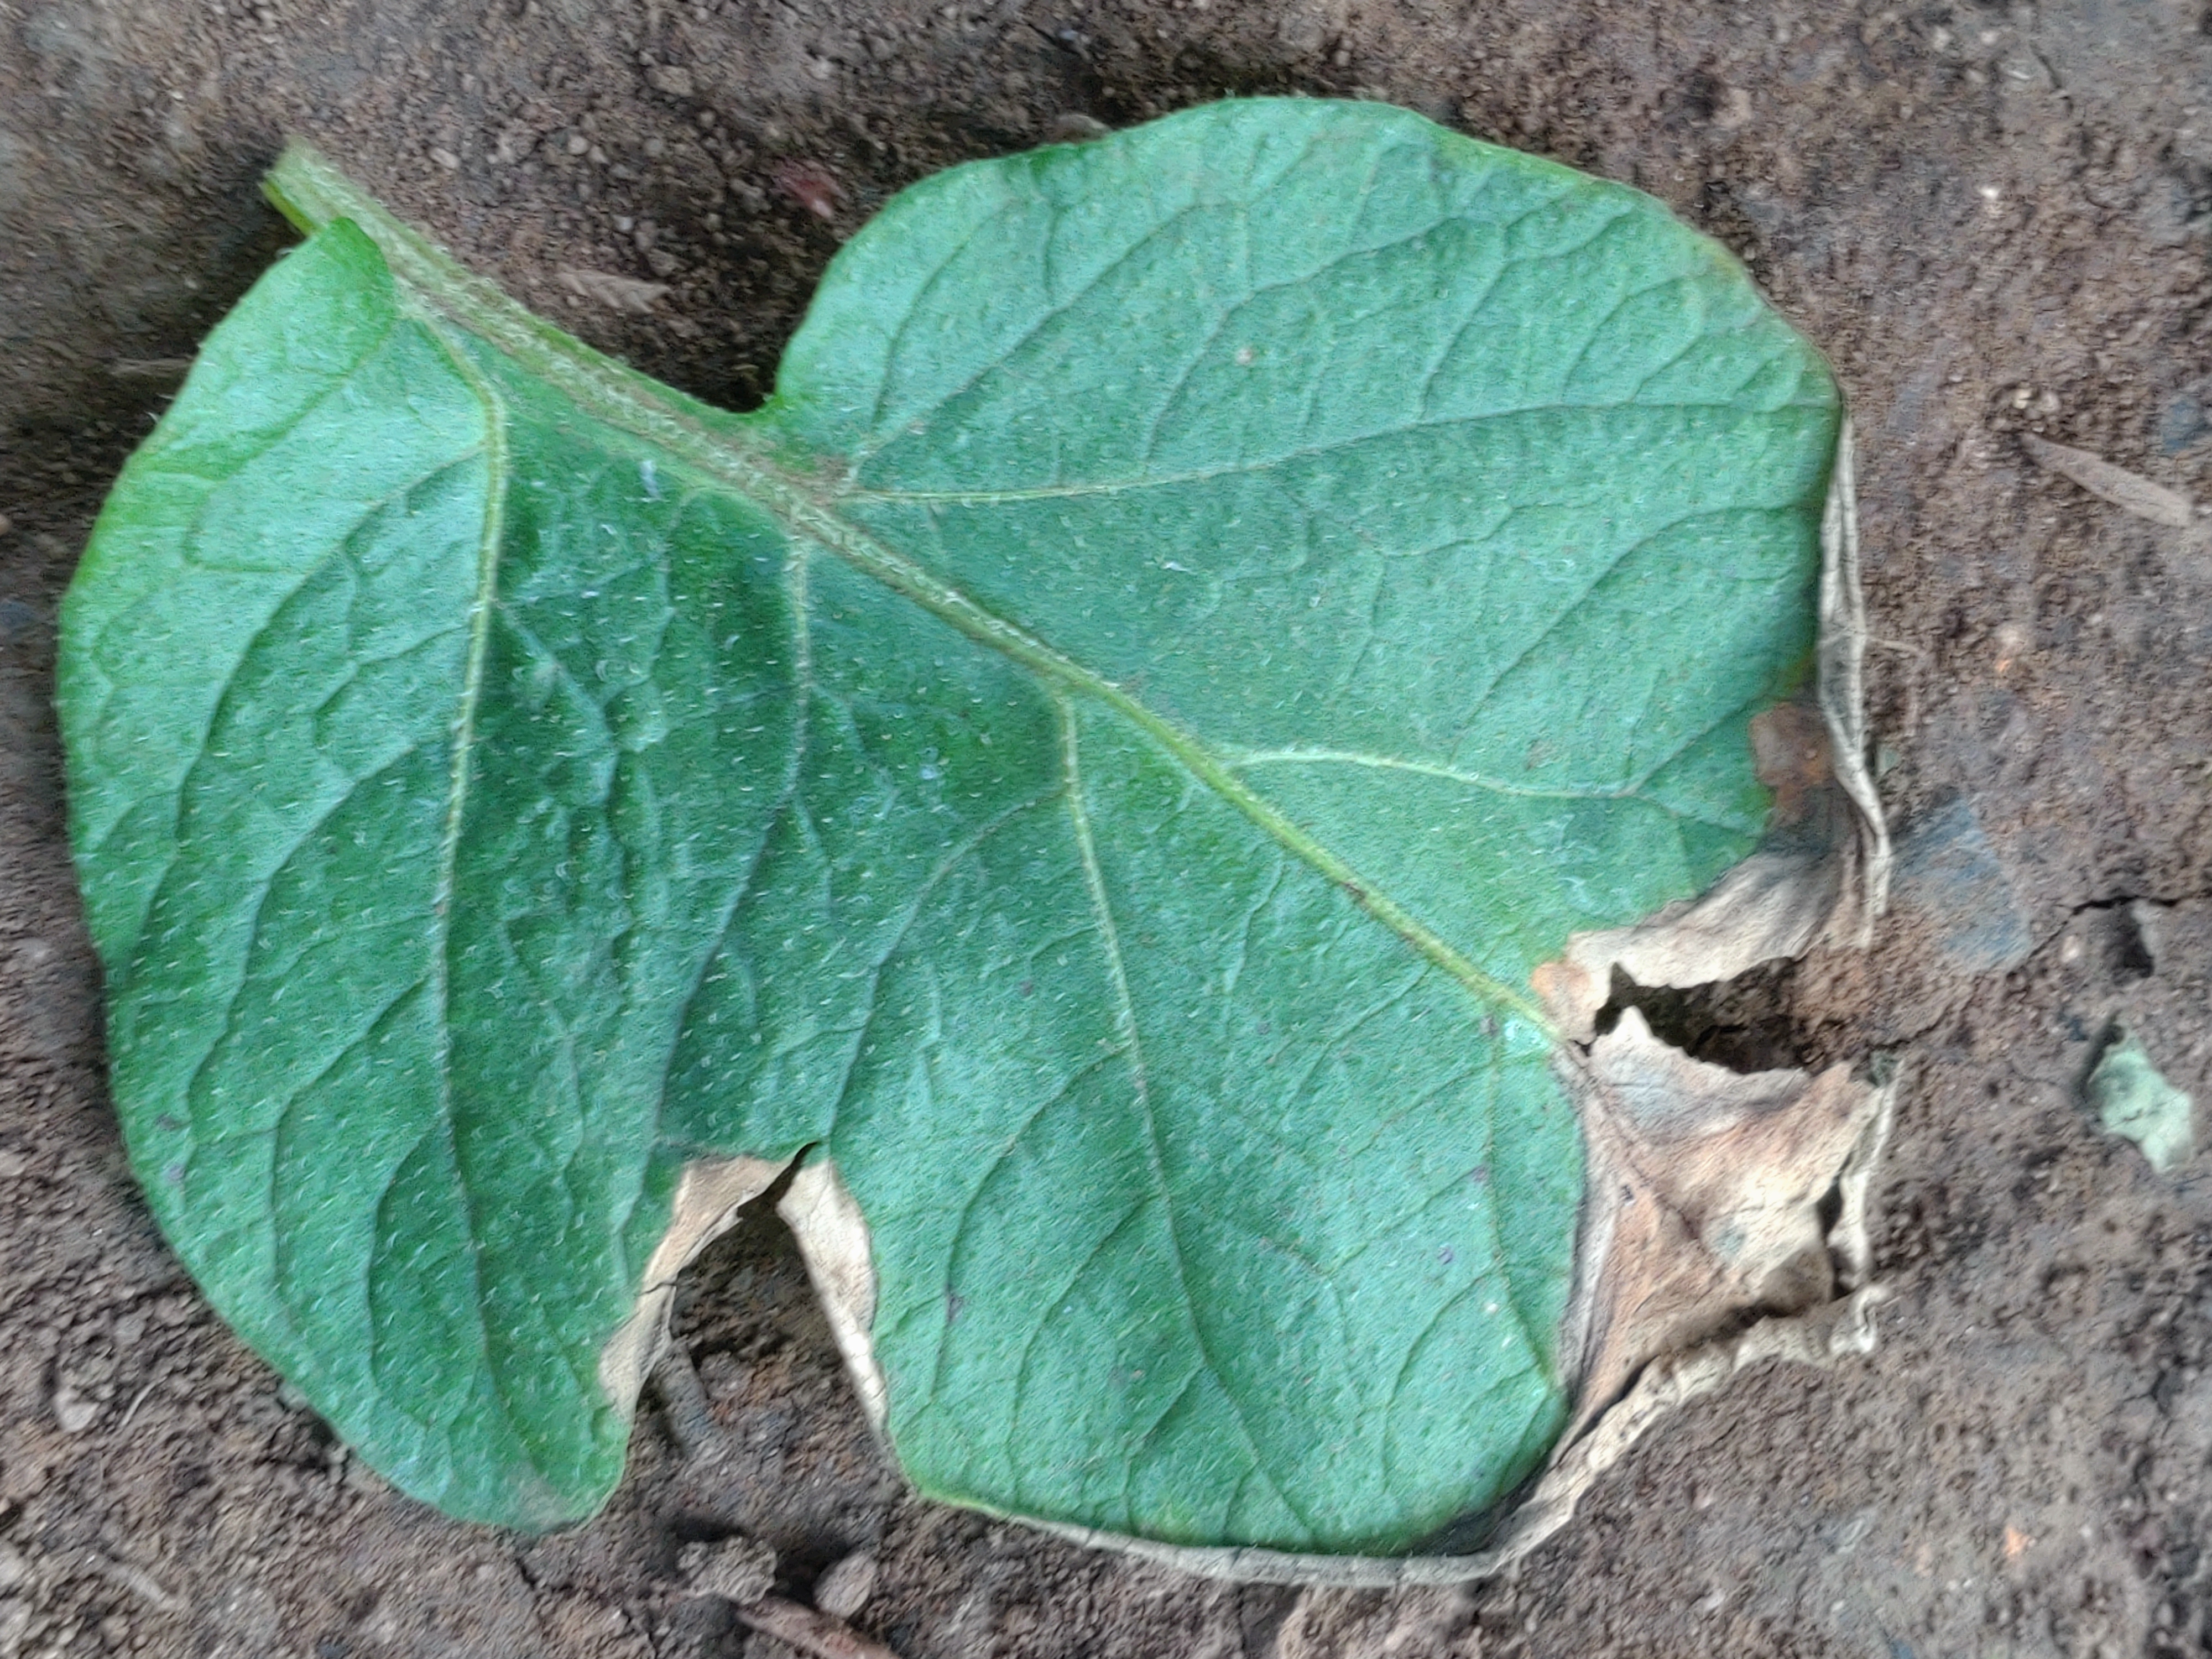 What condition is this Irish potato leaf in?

early blight
